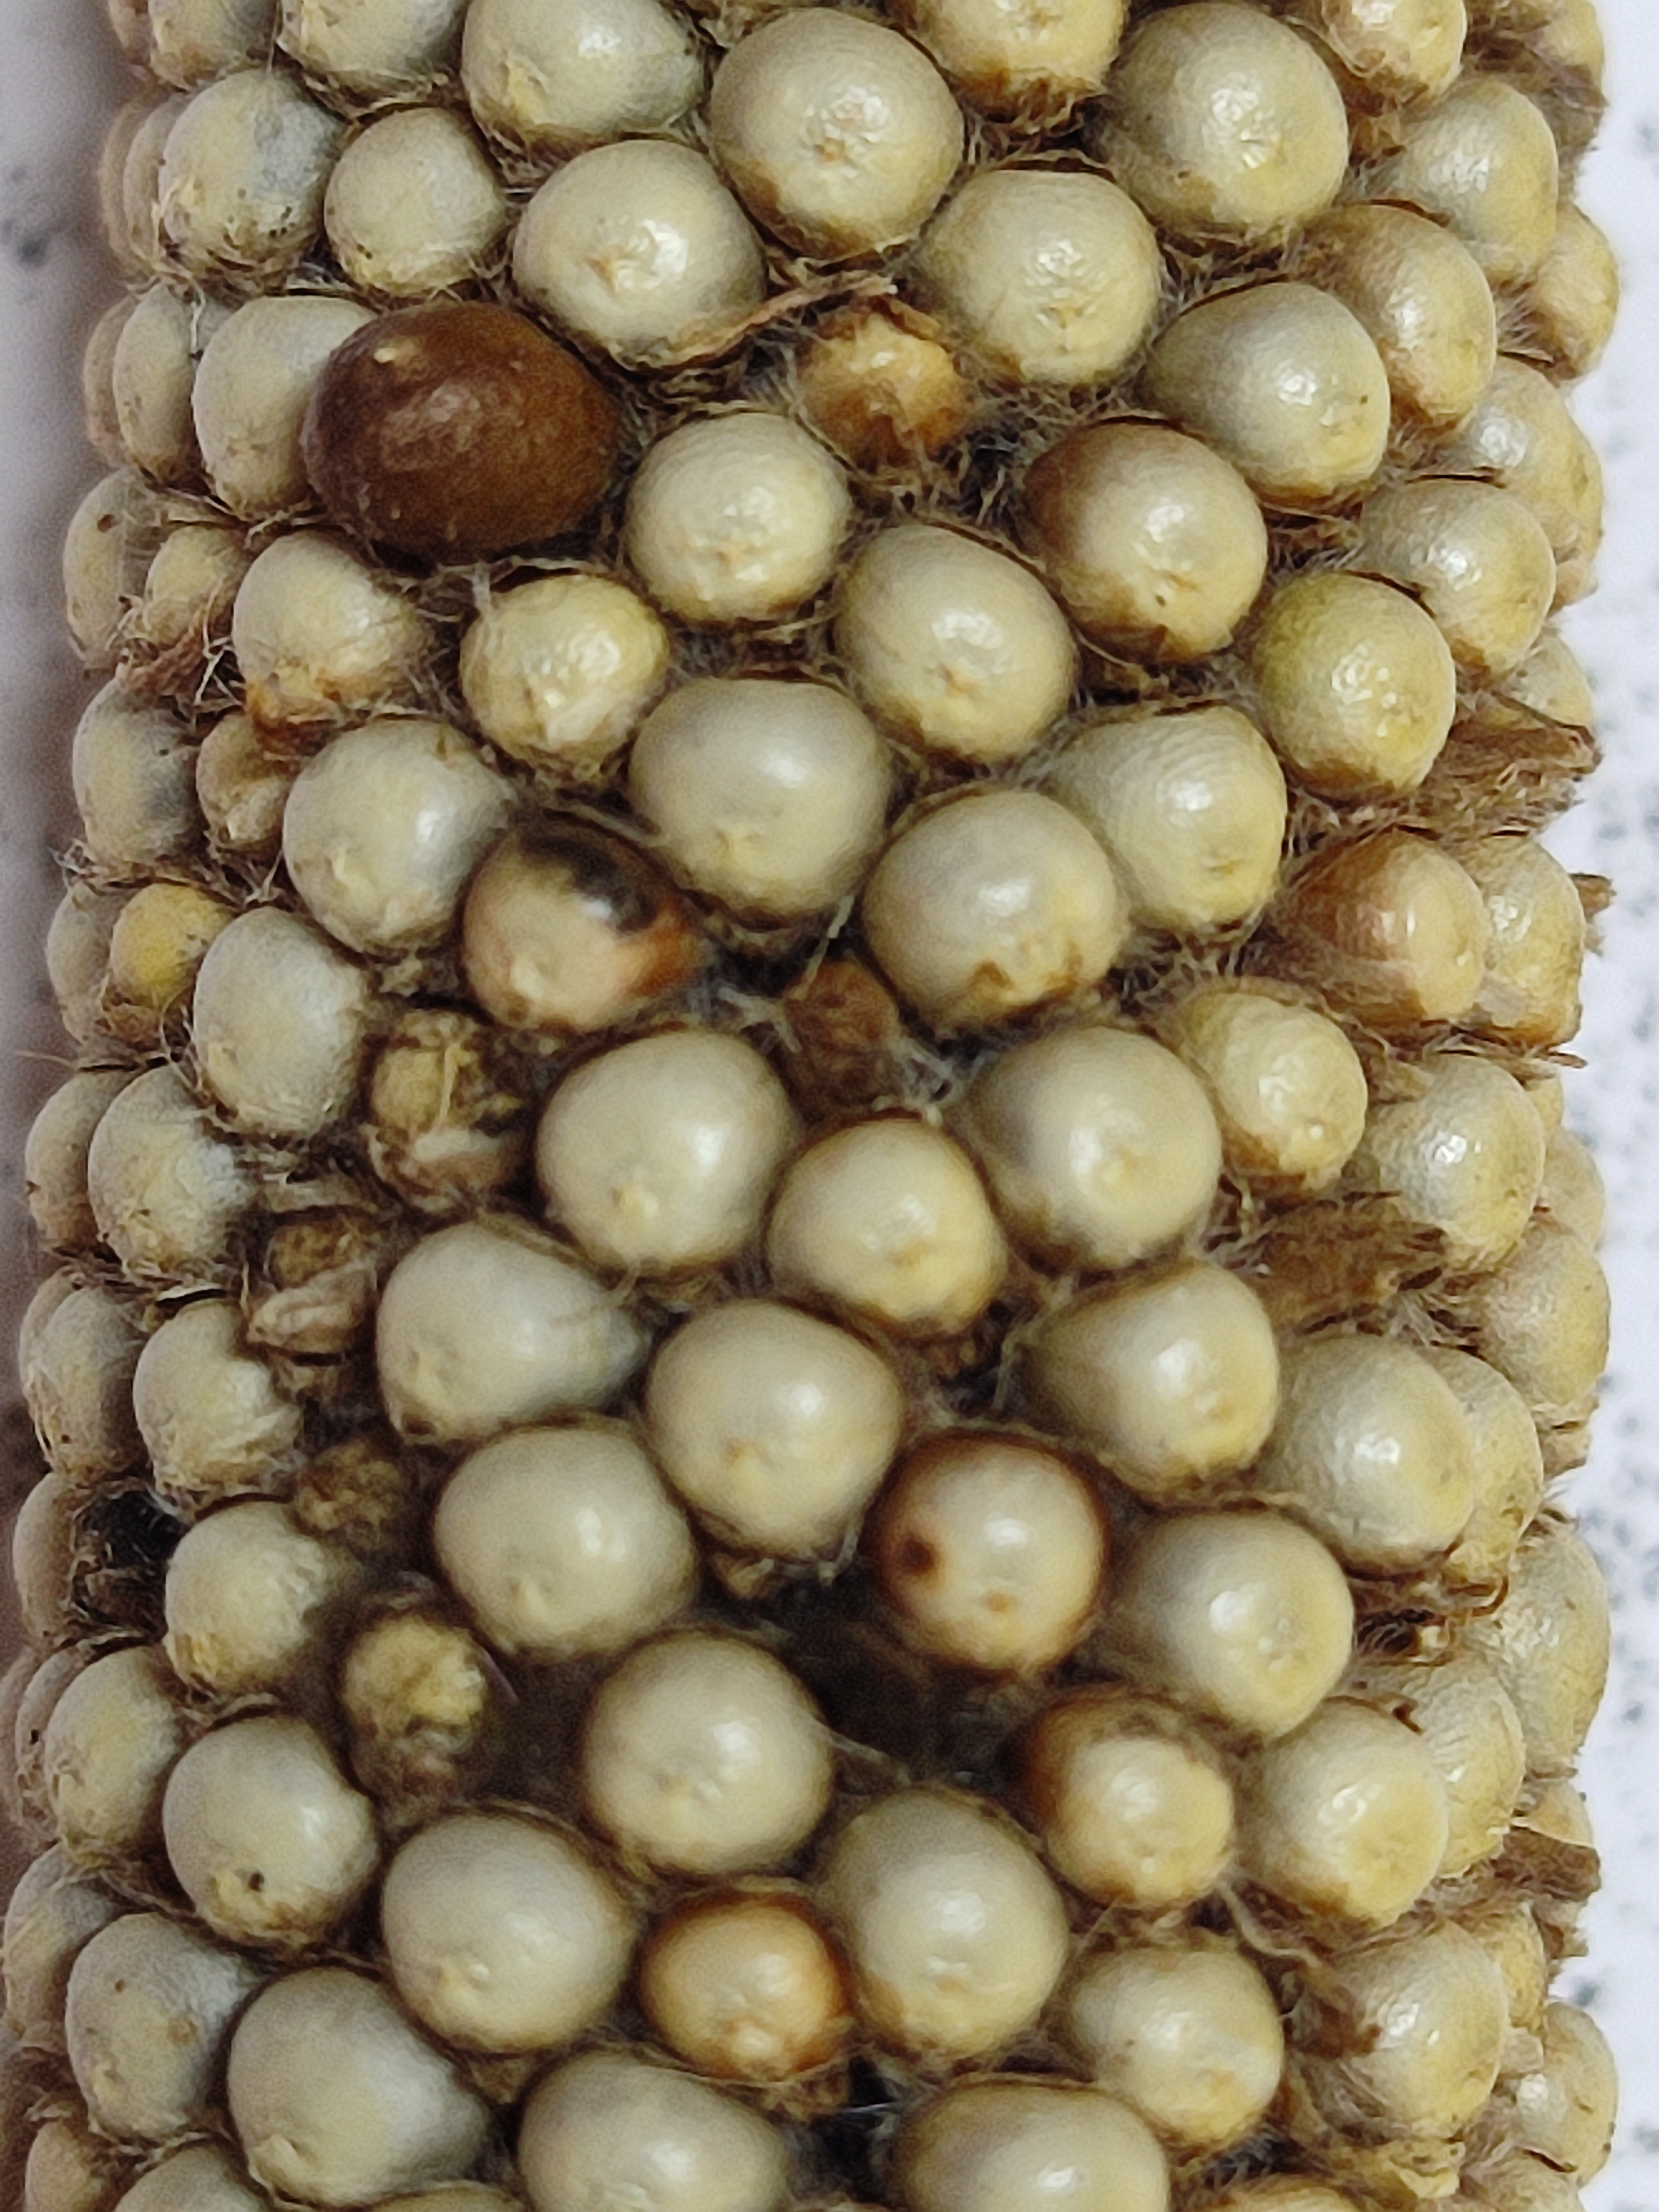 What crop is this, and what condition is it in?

pearl millet, smut
